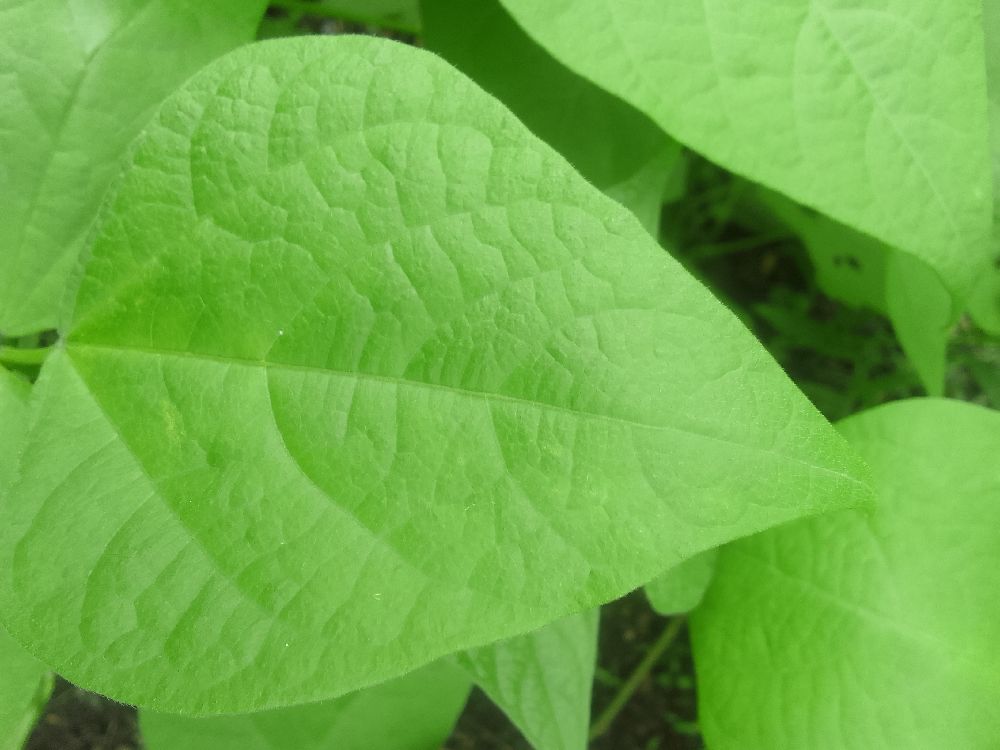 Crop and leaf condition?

common bean, healthy
